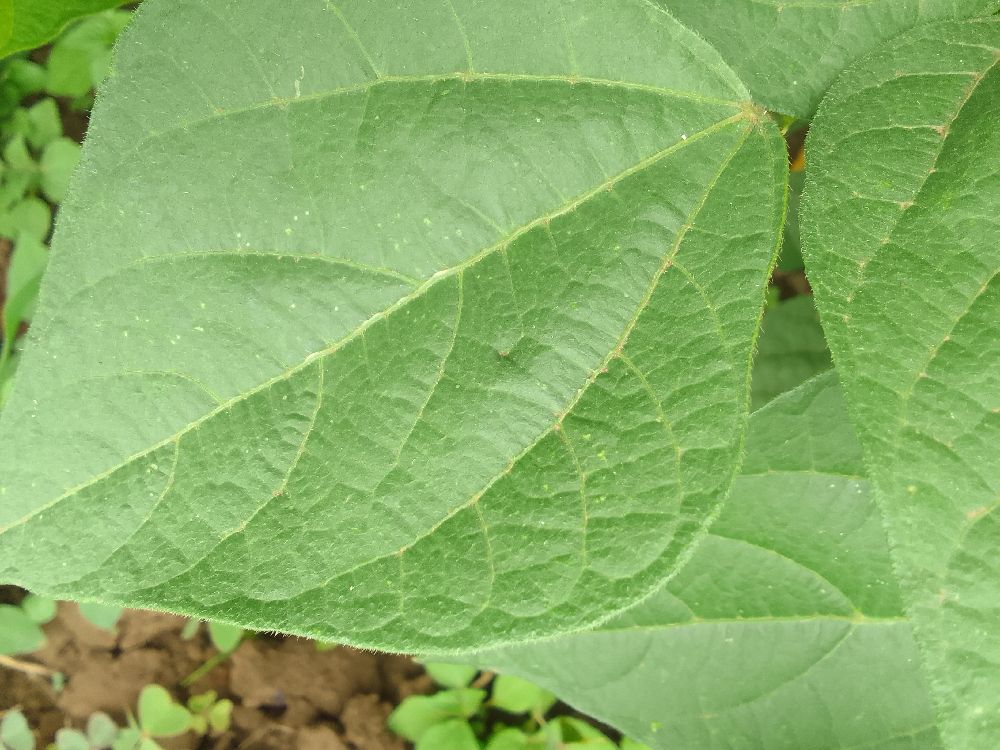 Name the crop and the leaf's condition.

common bean, healthy
